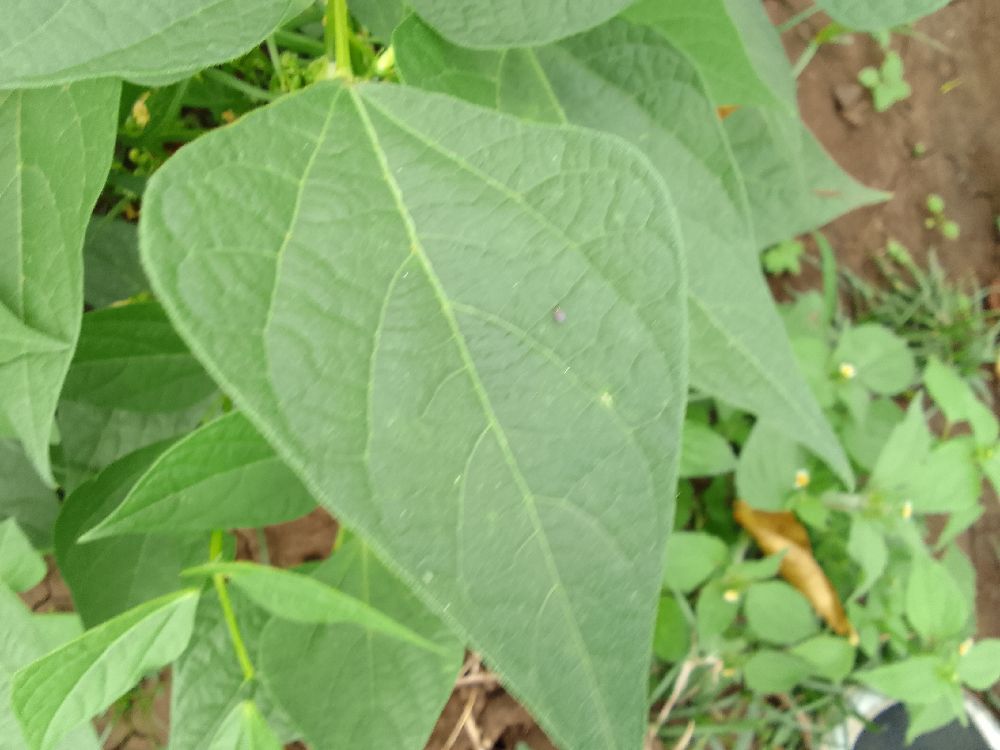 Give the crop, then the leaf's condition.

common bean, healthy
